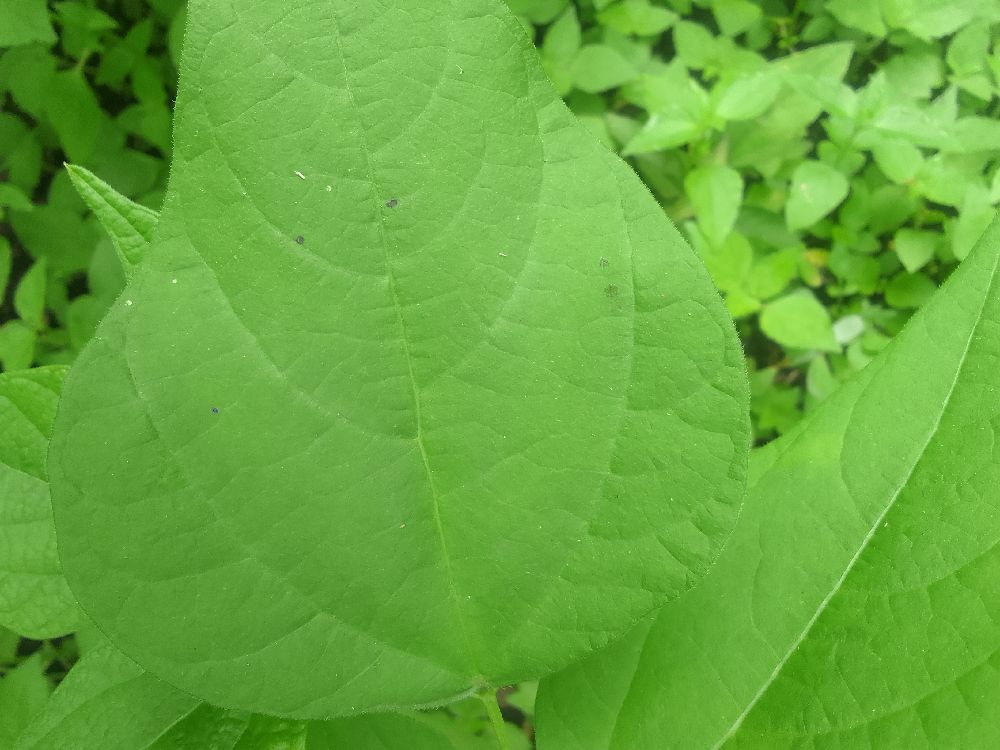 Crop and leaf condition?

common bean, healthy
